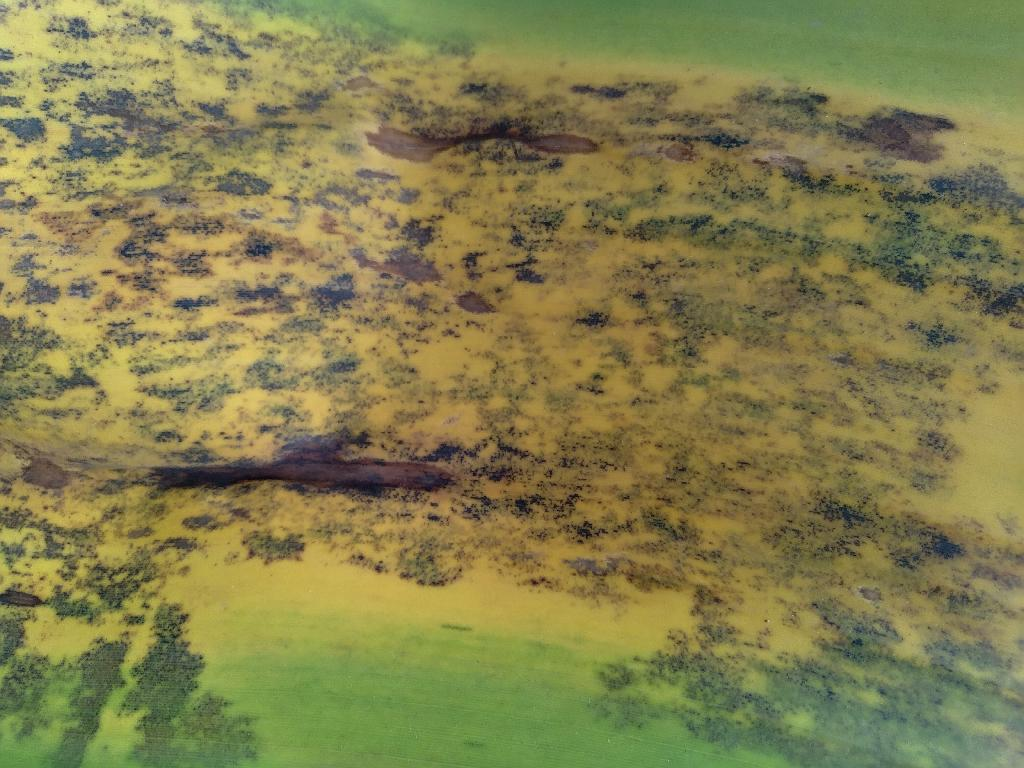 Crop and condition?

banana, black sigatoka
